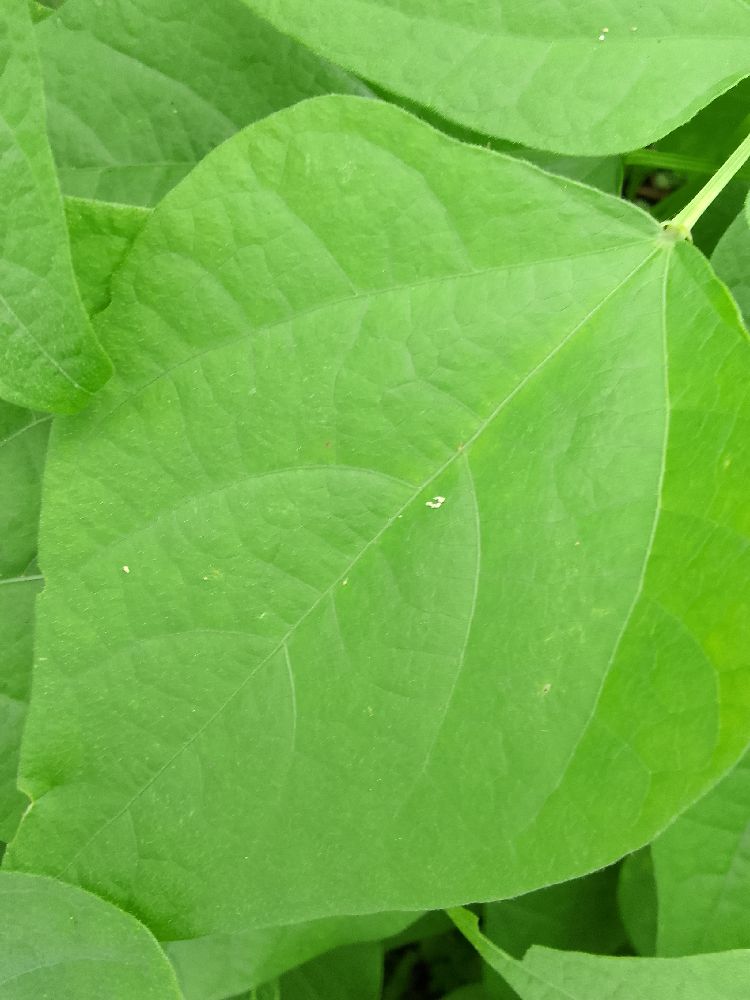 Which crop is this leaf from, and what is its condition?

common bean, healthy
